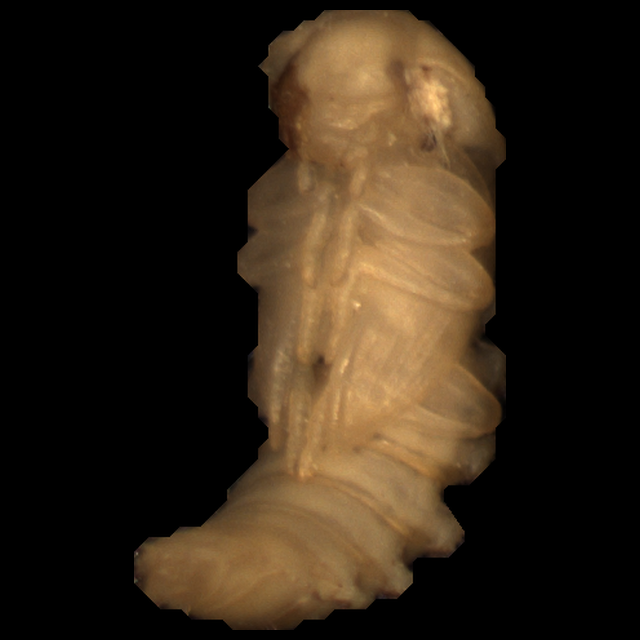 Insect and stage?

mealworm pupa
